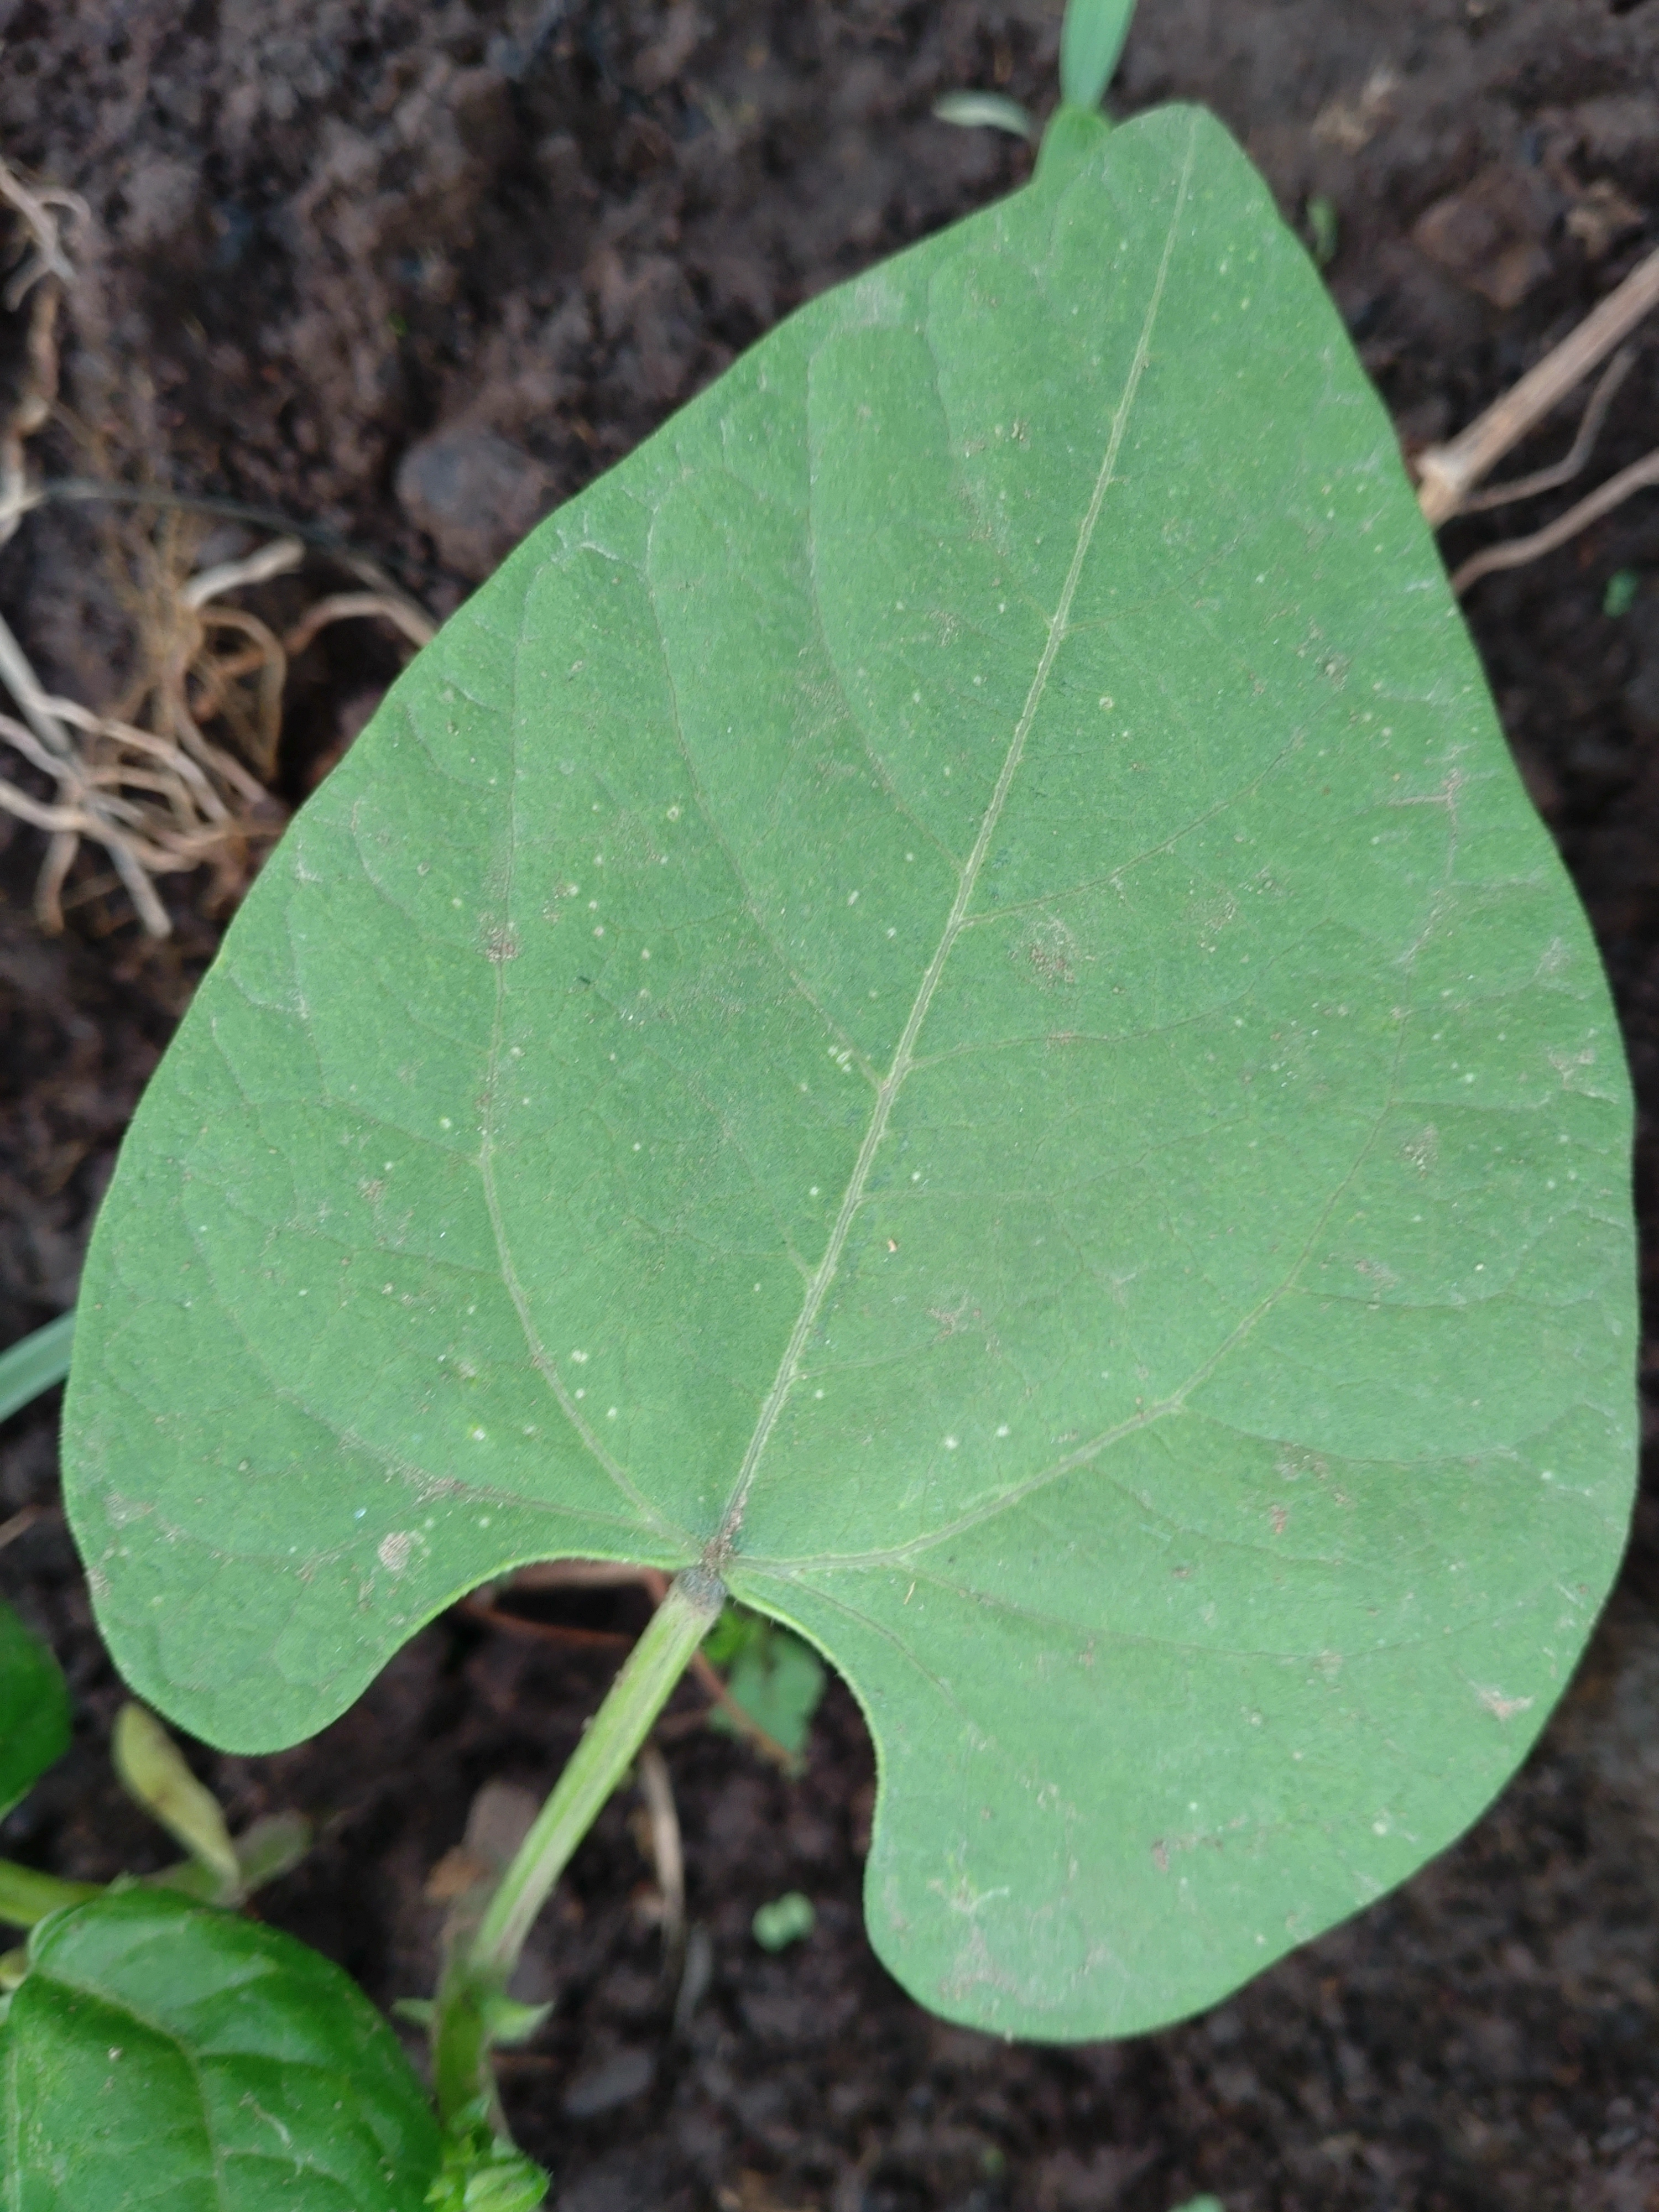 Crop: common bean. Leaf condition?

healthy
